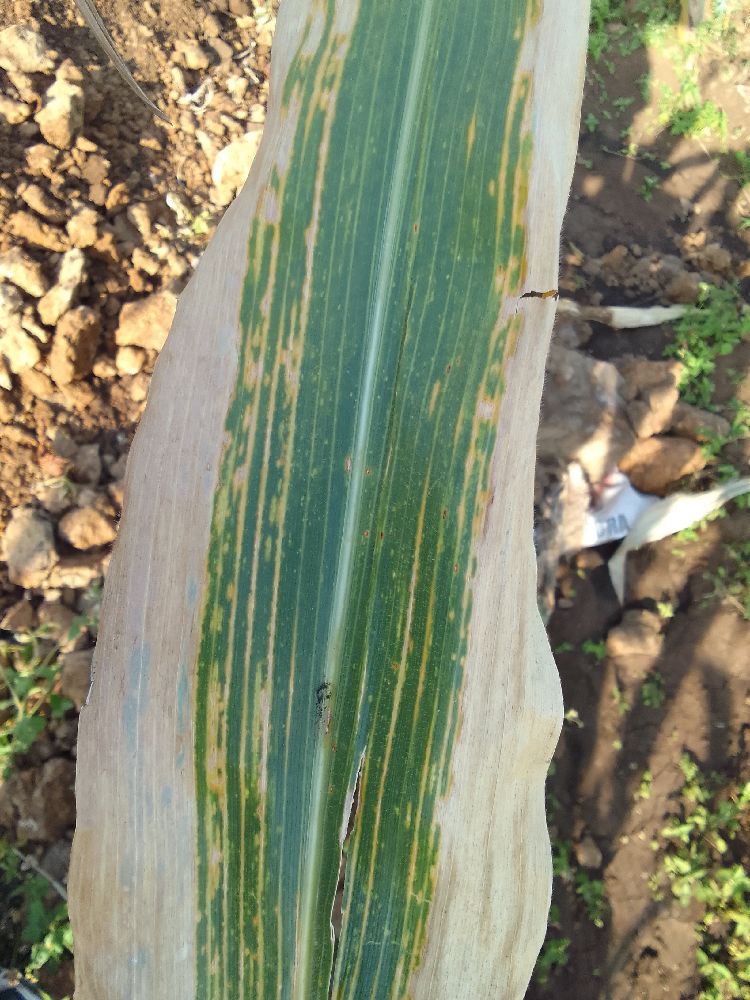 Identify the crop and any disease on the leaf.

maize, maize lethal necrosis
